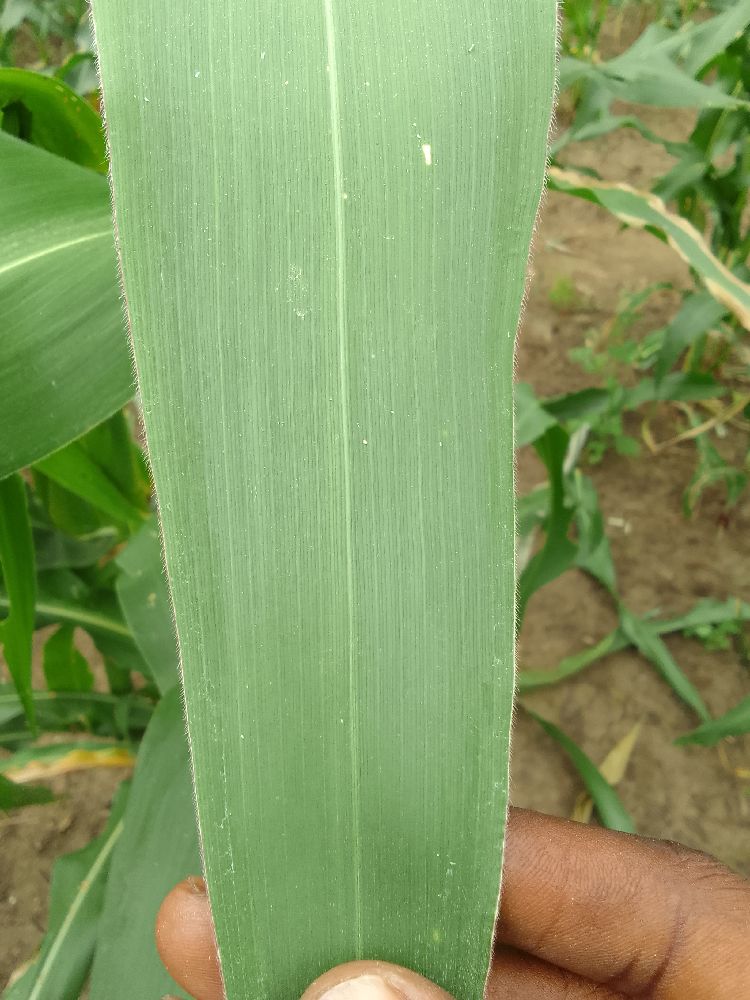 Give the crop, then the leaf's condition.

maize, healthy
